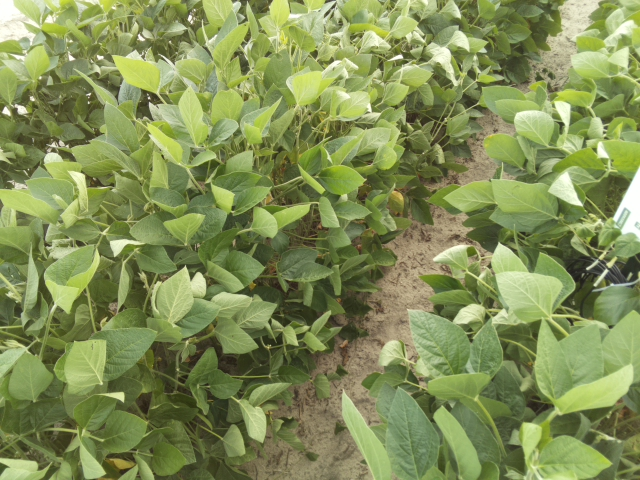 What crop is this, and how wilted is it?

soybean, slight leaflet or petiole turgor loss in upper canopy
